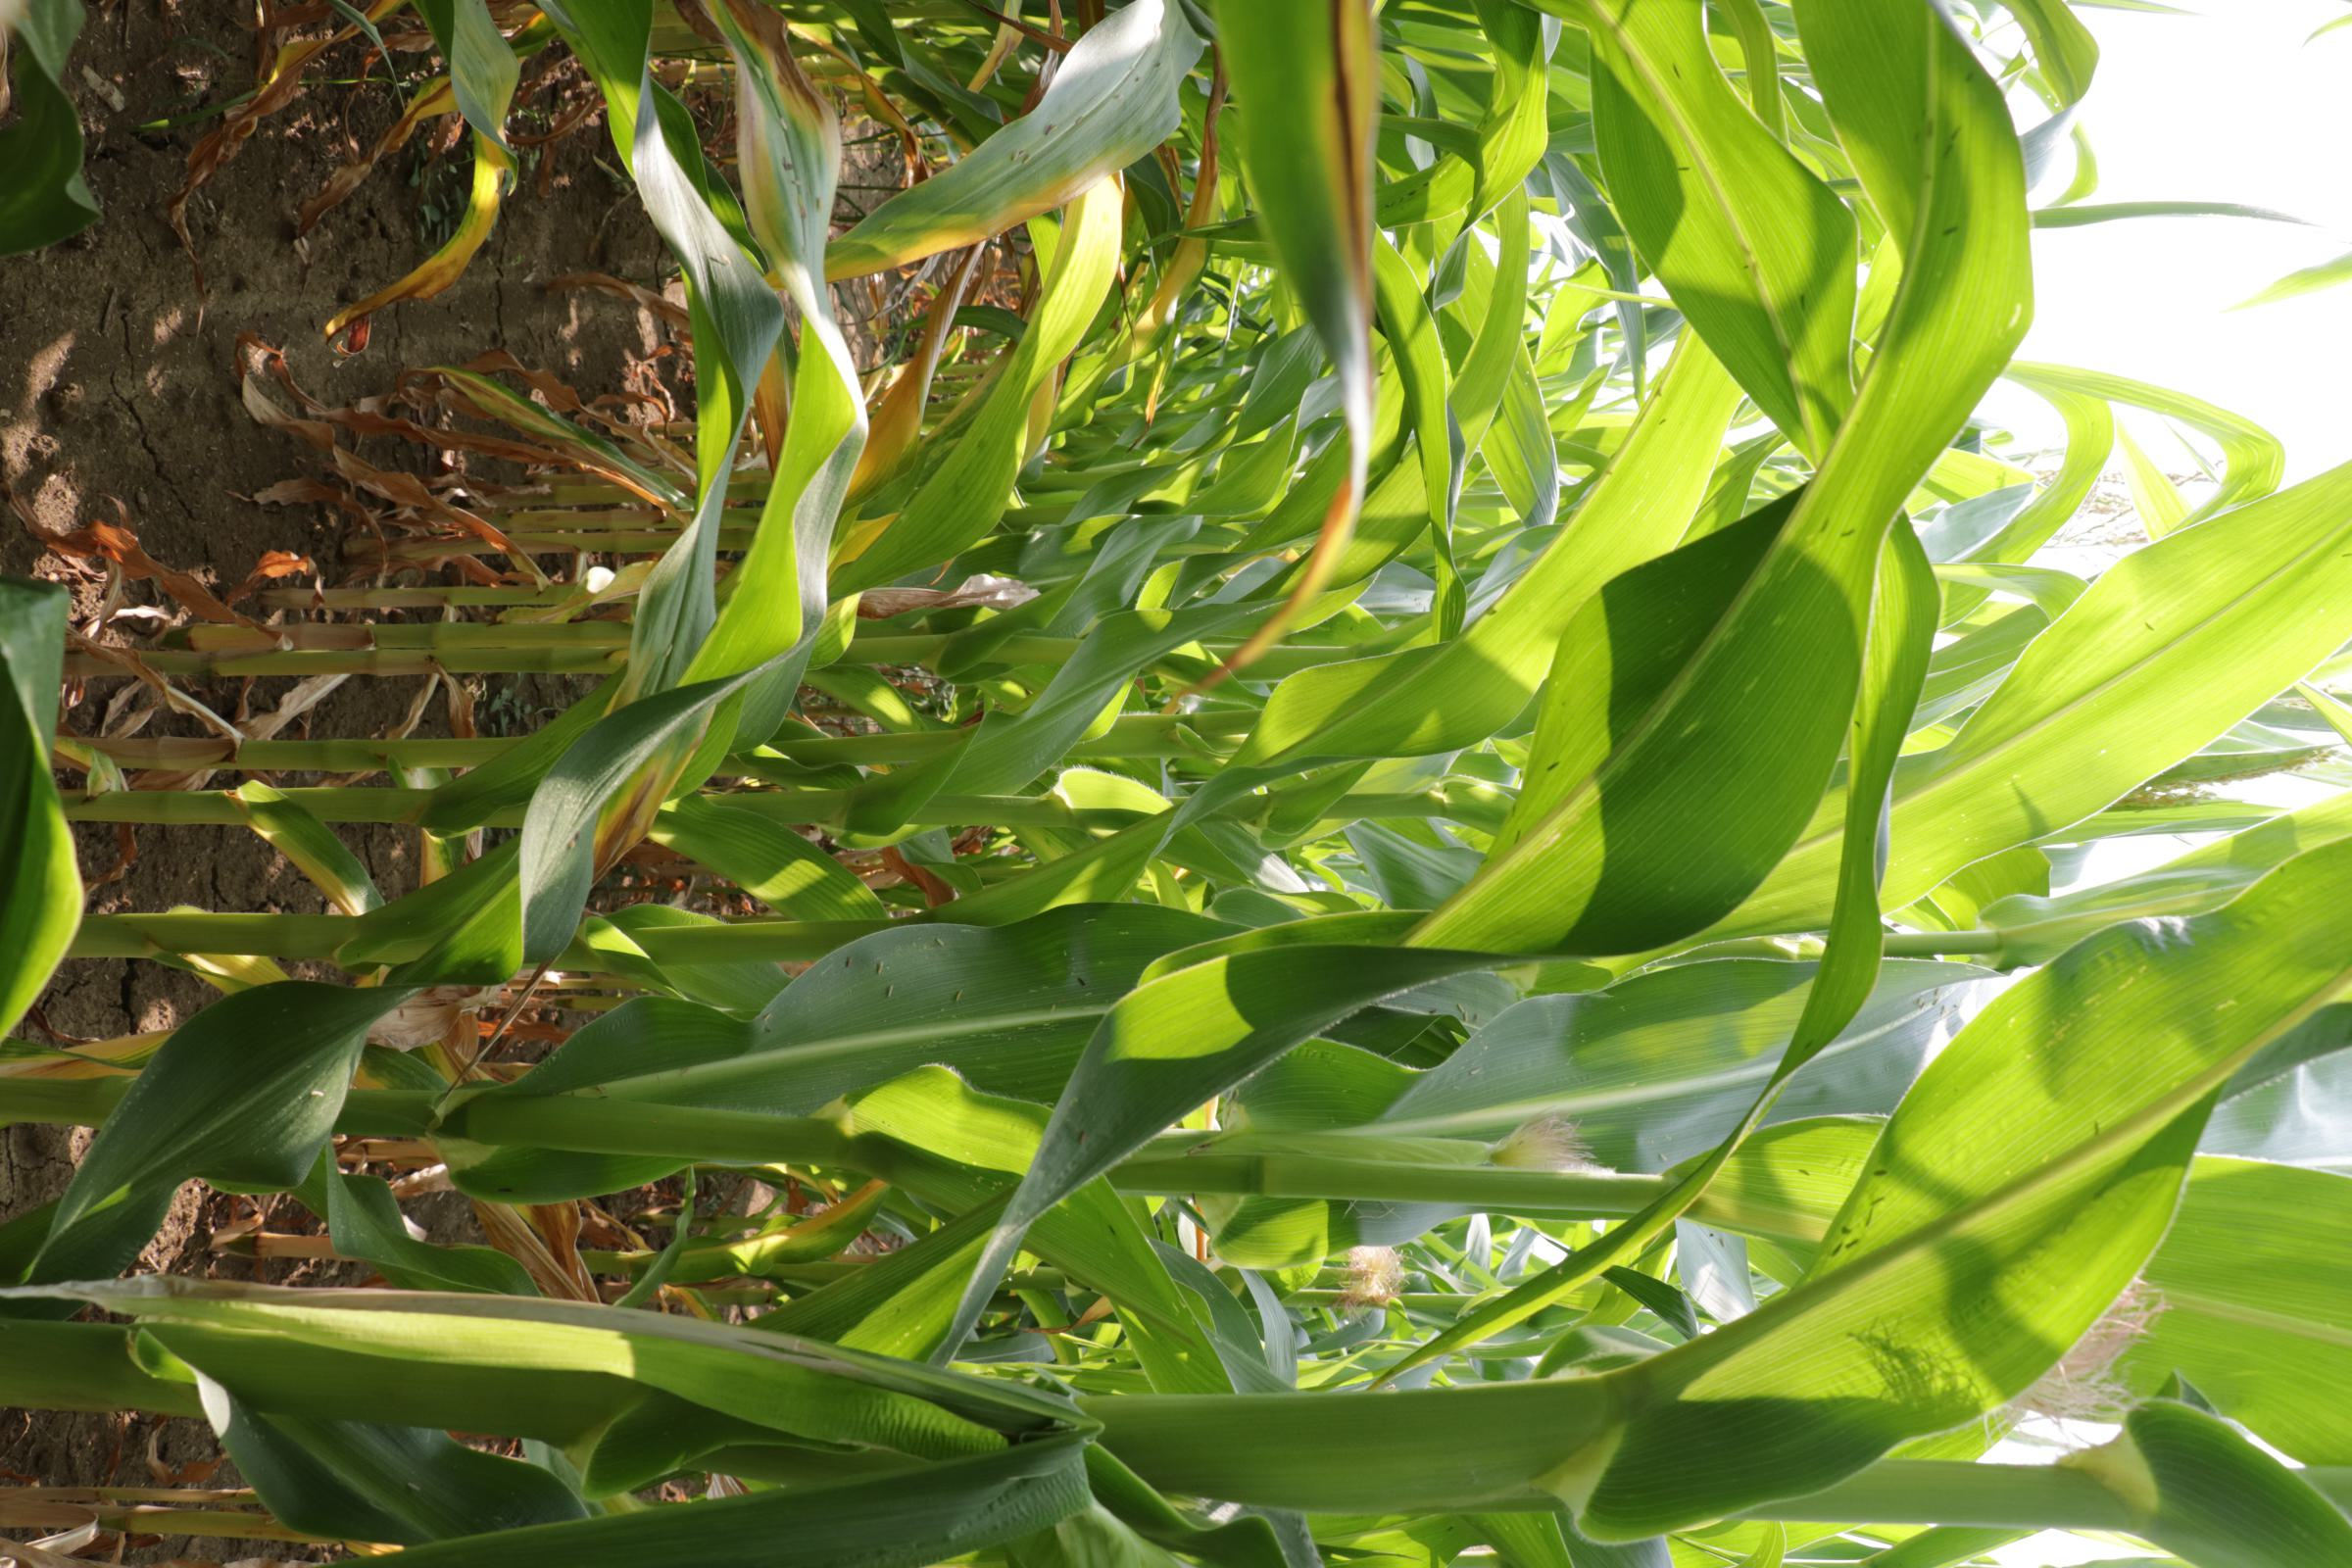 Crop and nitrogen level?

maize, reduced nitrogen fertilisation
